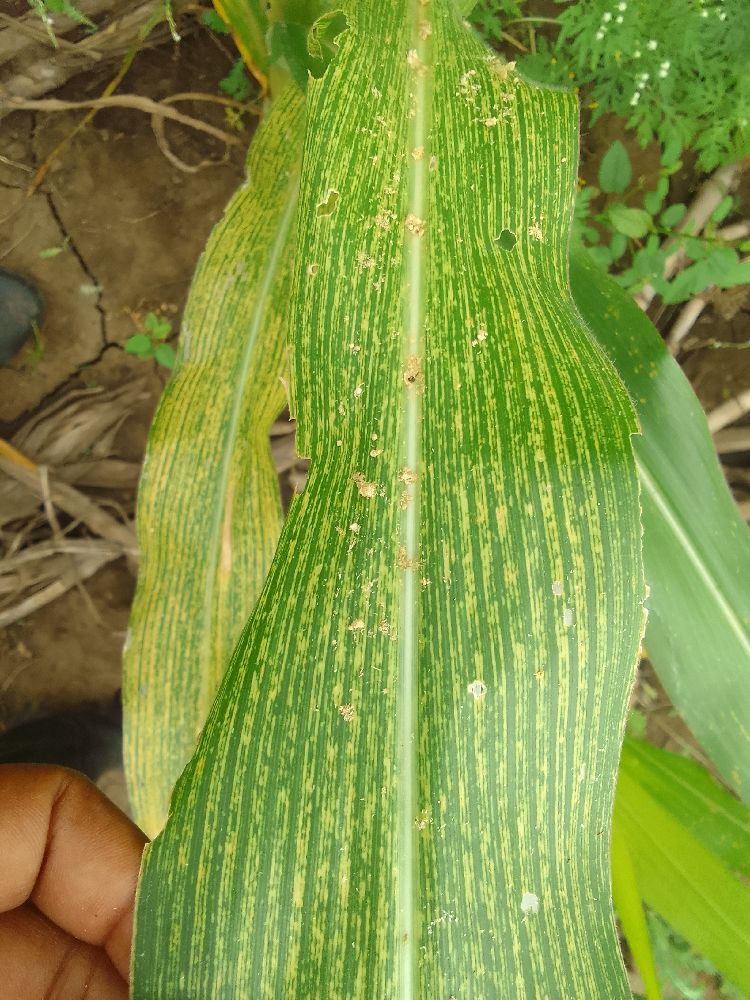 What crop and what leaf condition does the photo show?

maize, maize streak virus
